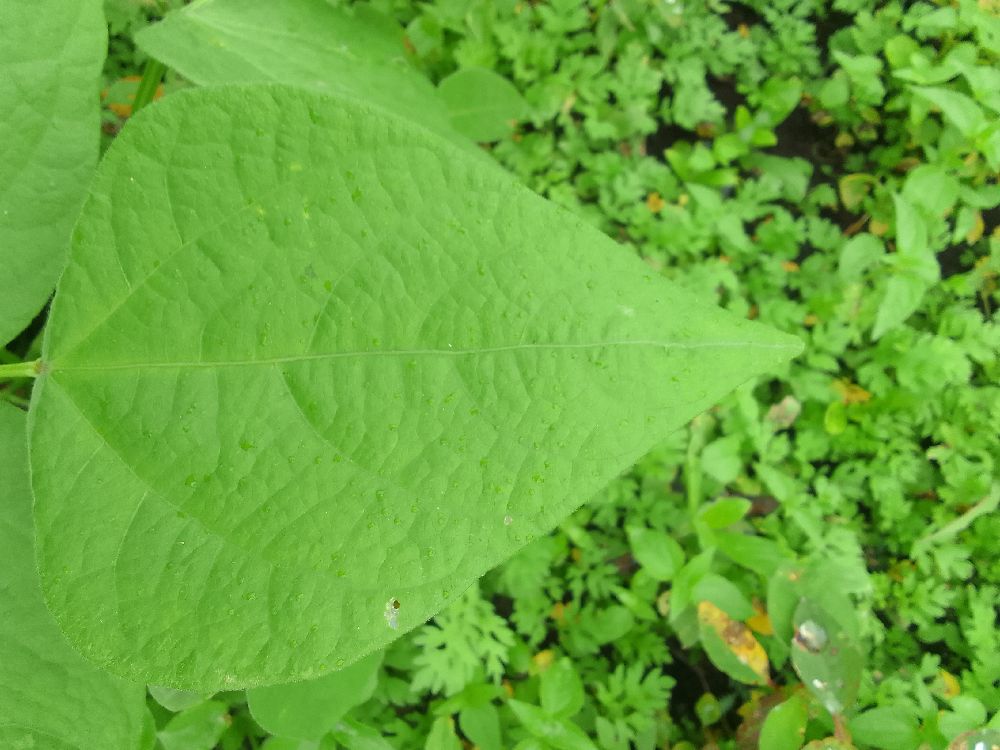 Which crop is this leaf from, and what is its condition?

common bean, healthy
